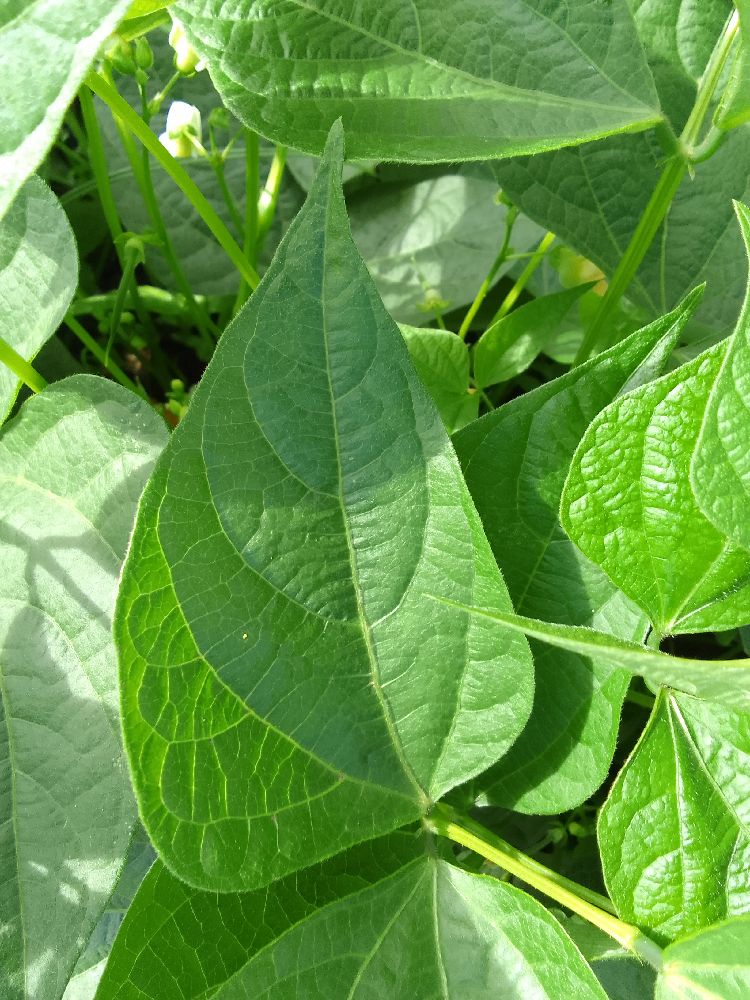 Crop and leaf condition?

common bean, healthy
